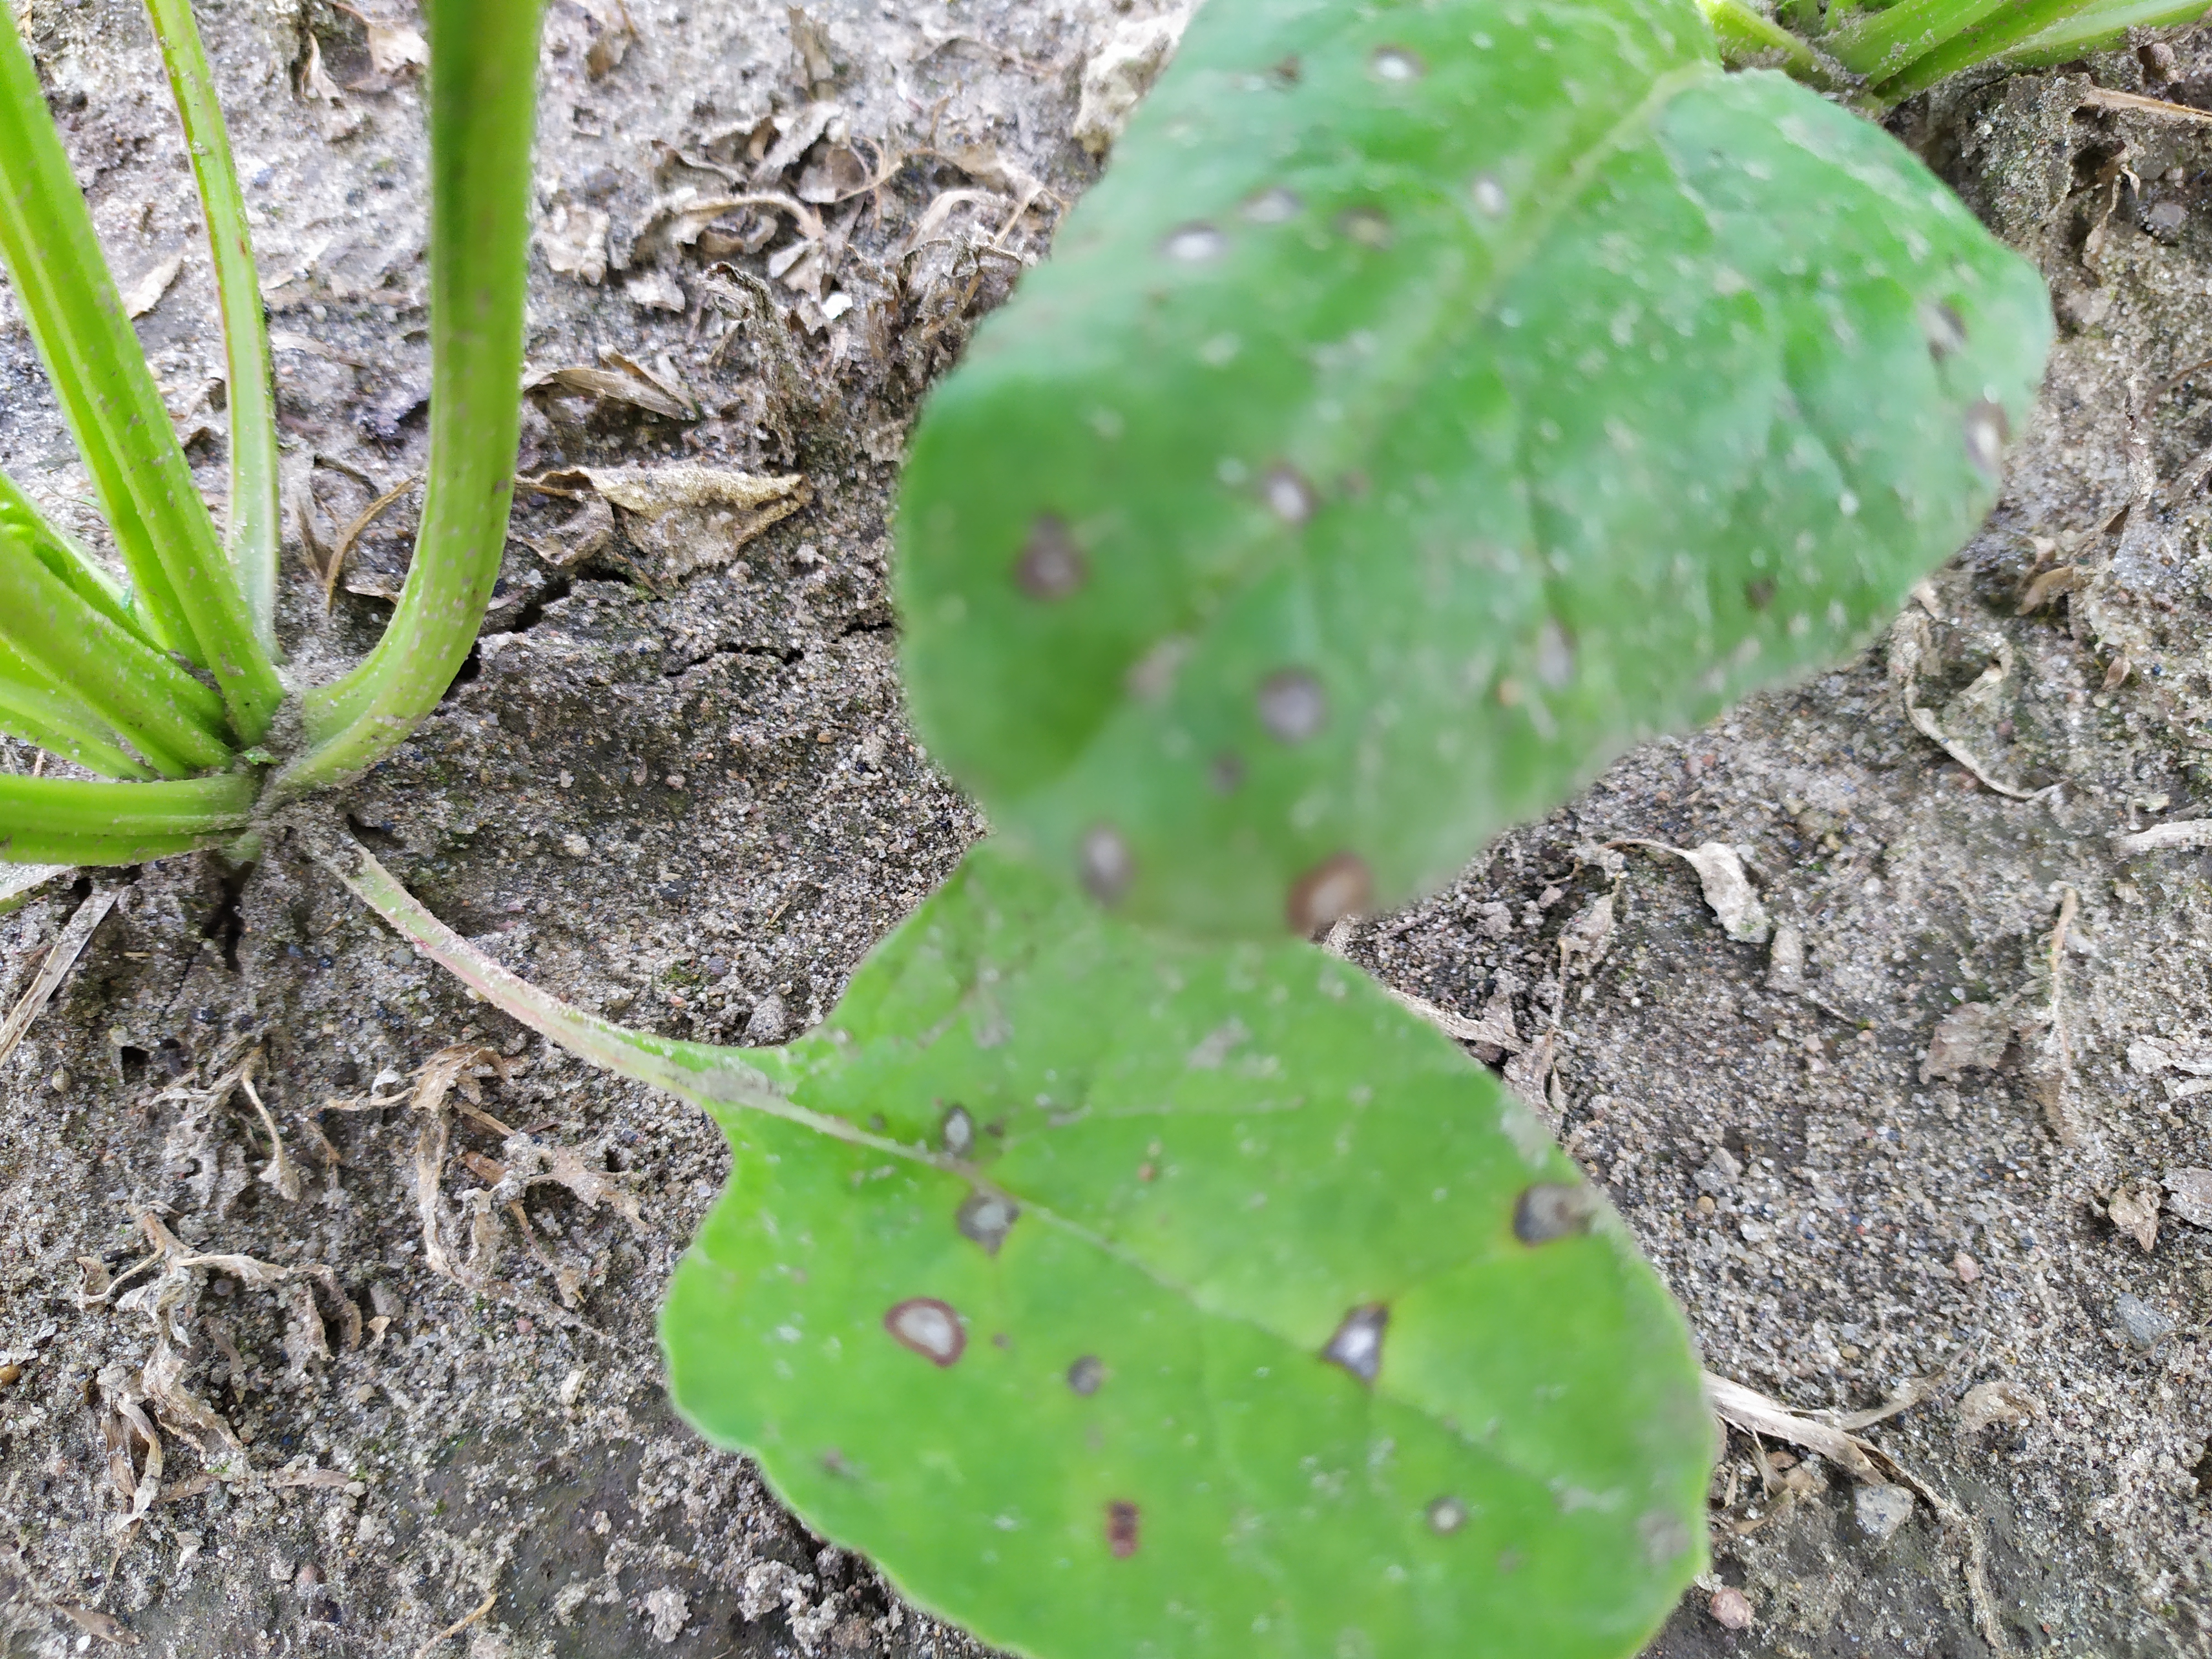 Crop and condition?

beet, cercospora
